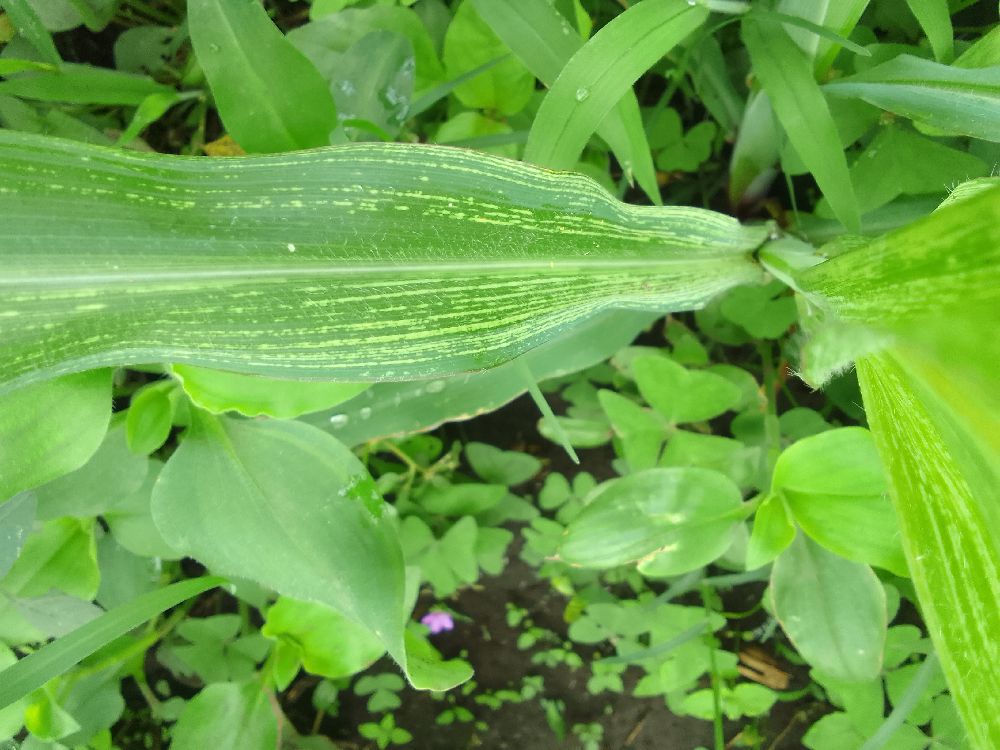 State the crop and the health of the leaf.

maize, maize streak virus
